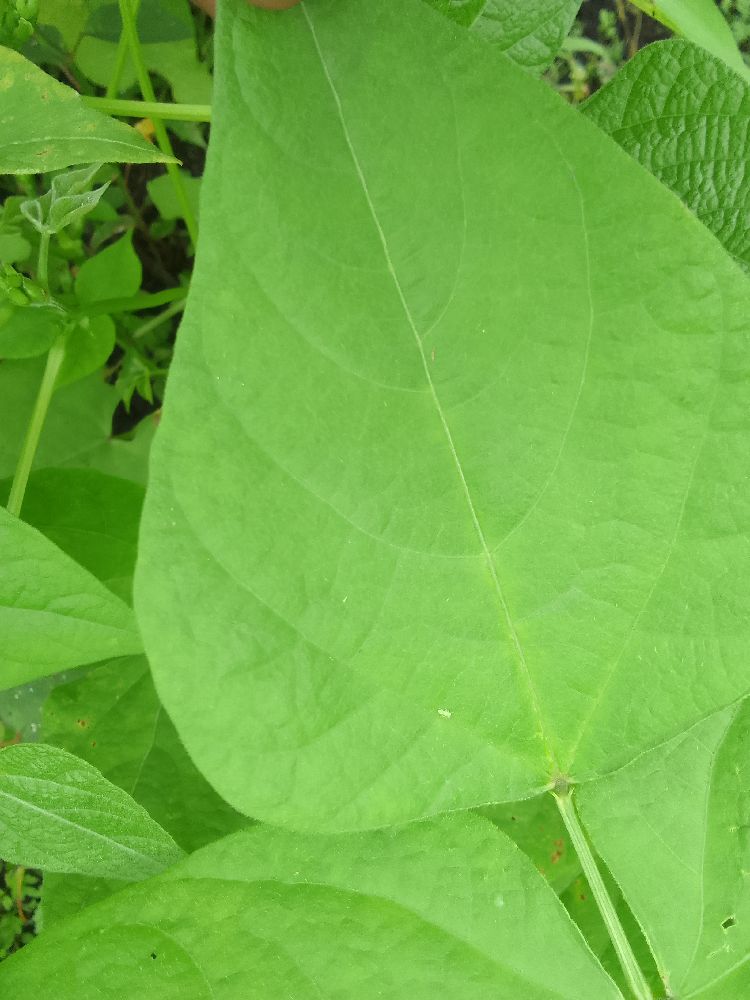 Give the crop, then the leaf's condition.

common bean, healthy
